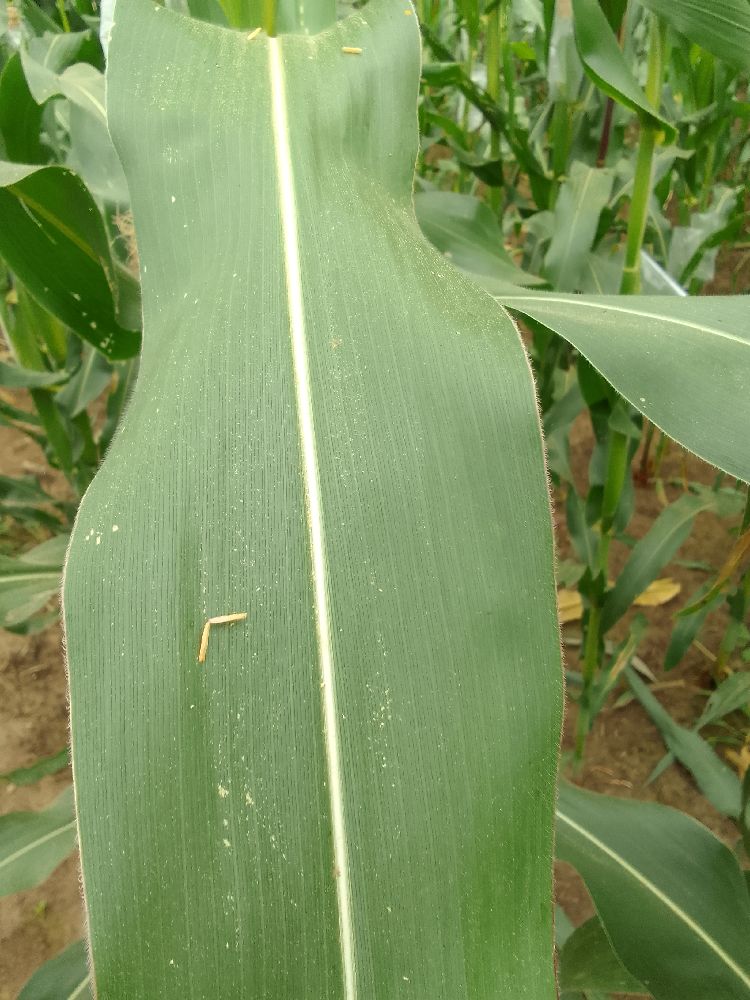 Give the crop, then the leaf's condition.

maize, healthy
